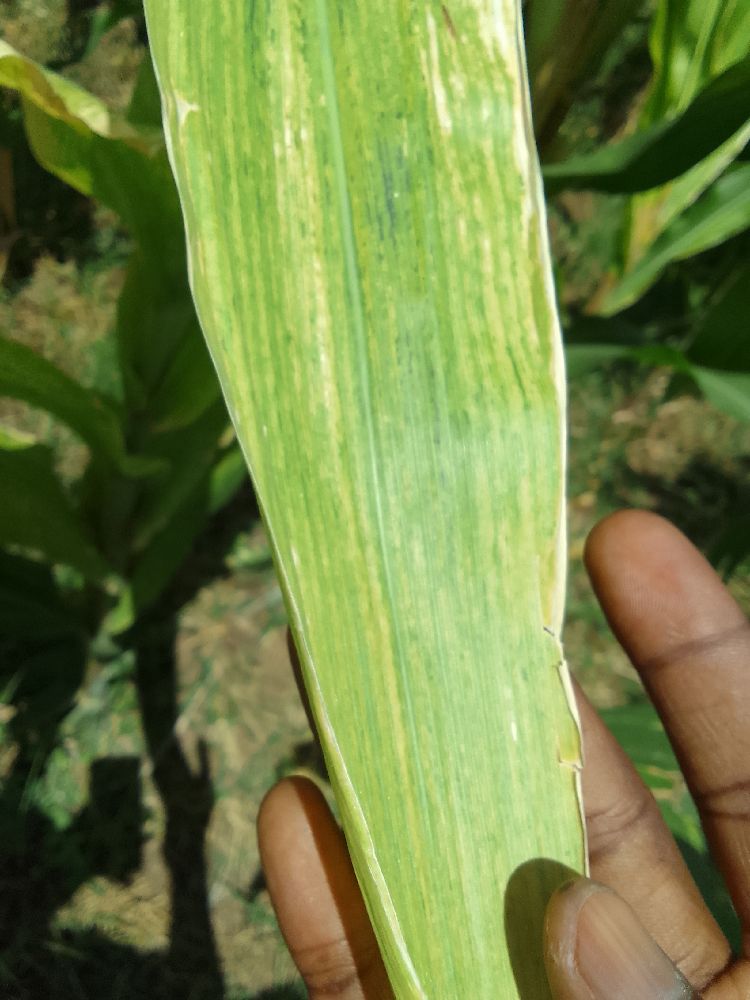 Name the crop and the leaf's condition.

maize, maize lethal necrosis
